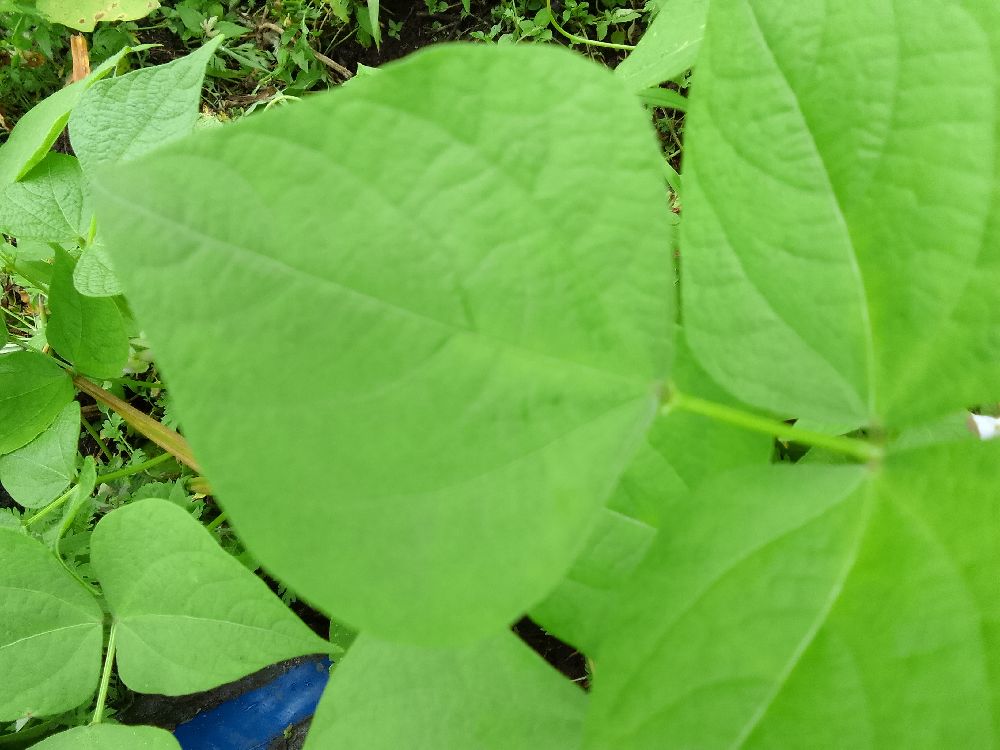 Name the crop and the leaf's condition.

common bean, healthy
